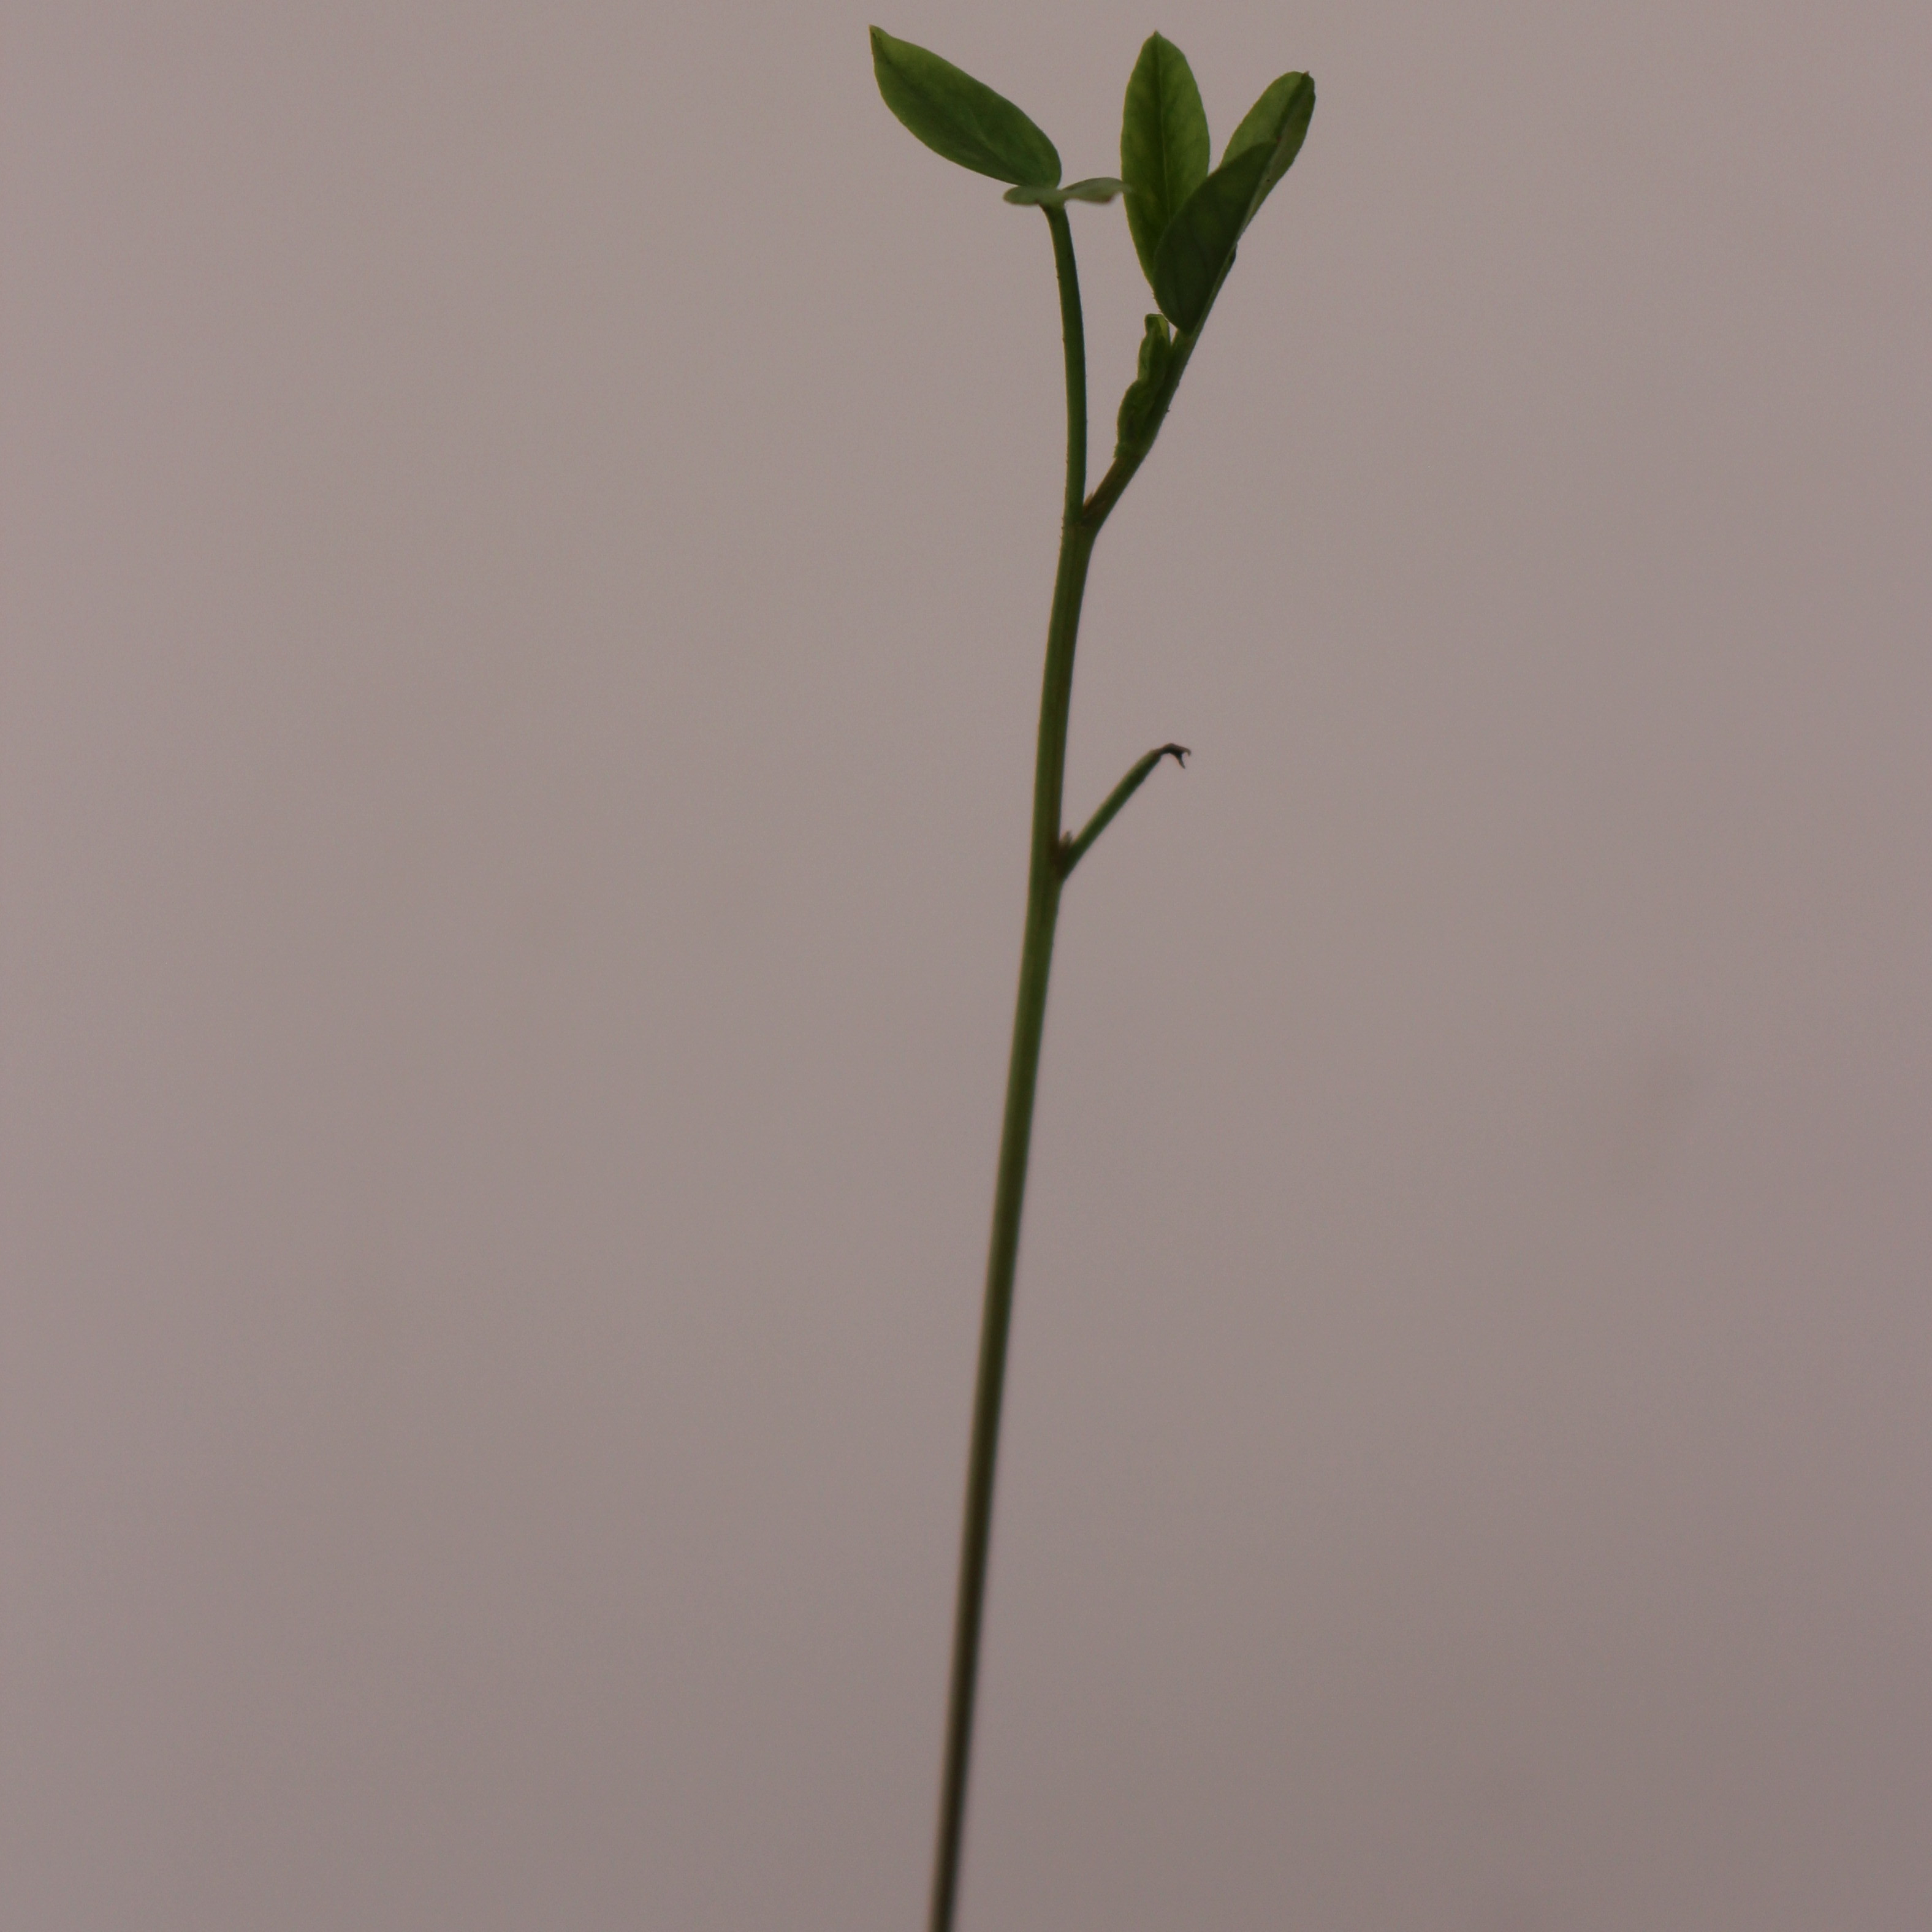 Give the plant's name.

Vicia sativa
